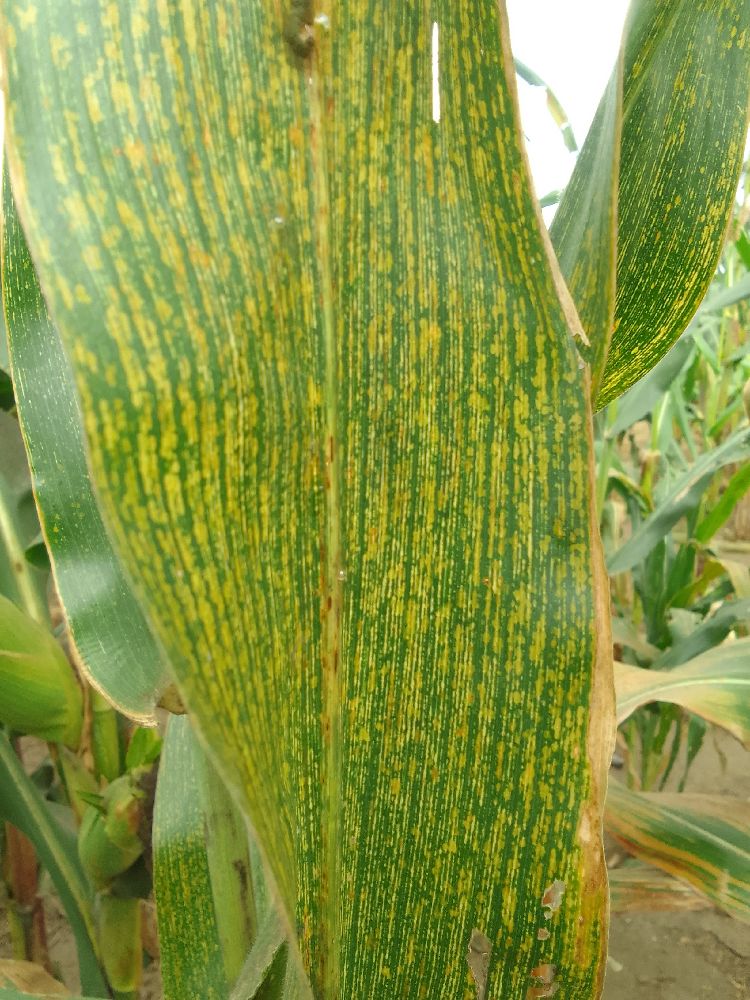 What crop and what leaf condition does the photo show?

maize, maize streak virus
